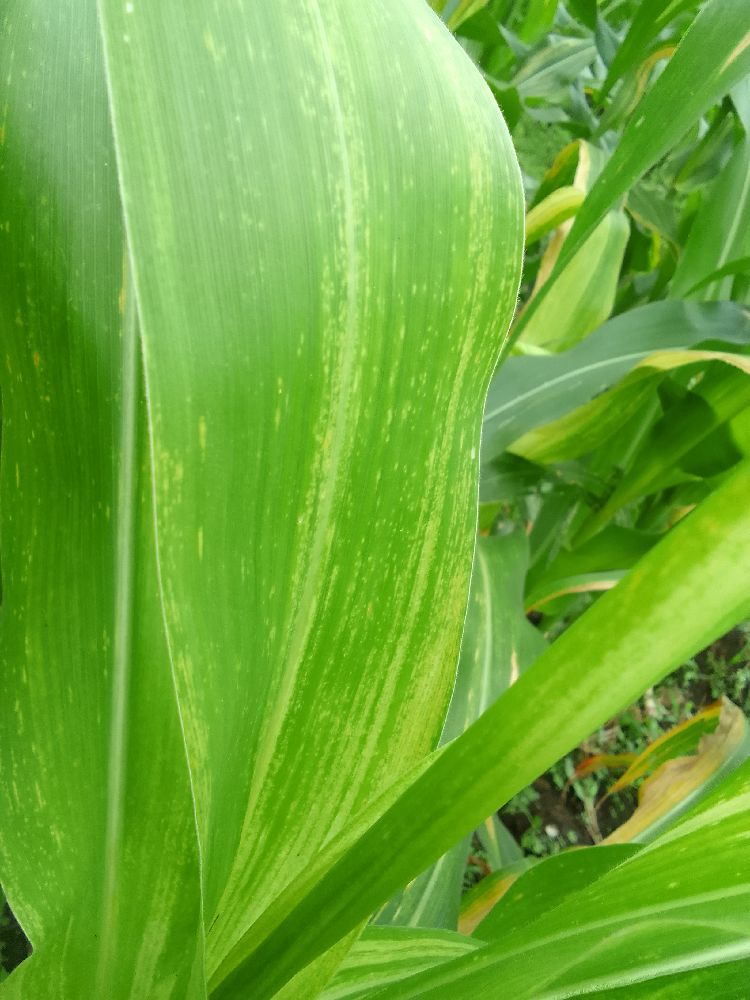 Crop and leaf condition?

maize, maize lethal necrosis
